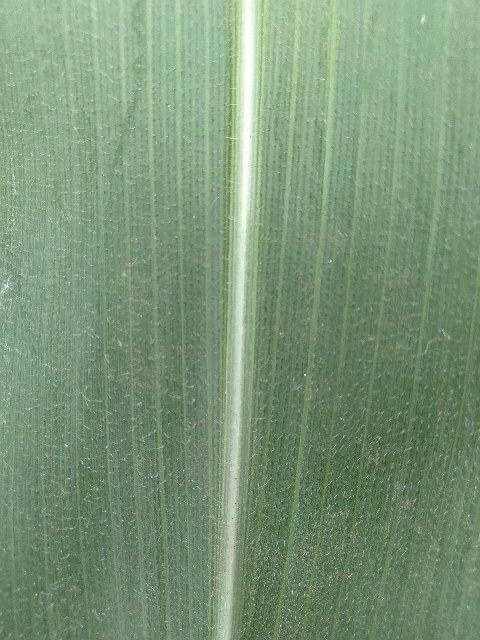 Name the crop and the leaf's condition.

maize, healthy
